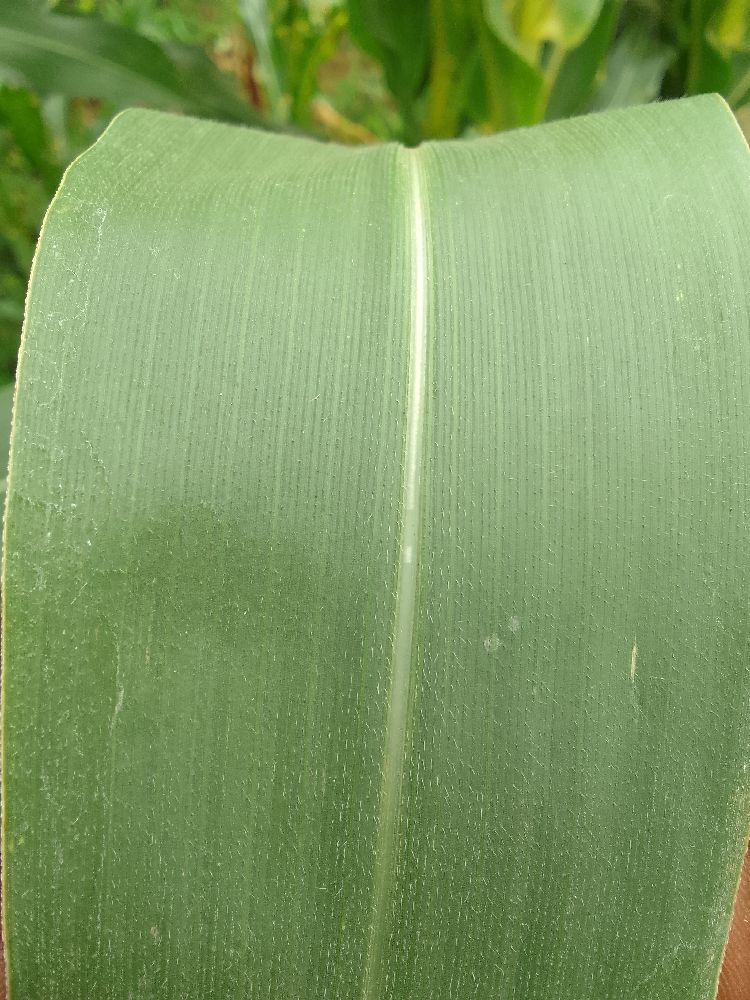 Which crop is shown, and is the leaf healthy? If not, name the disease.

maize, healthy
